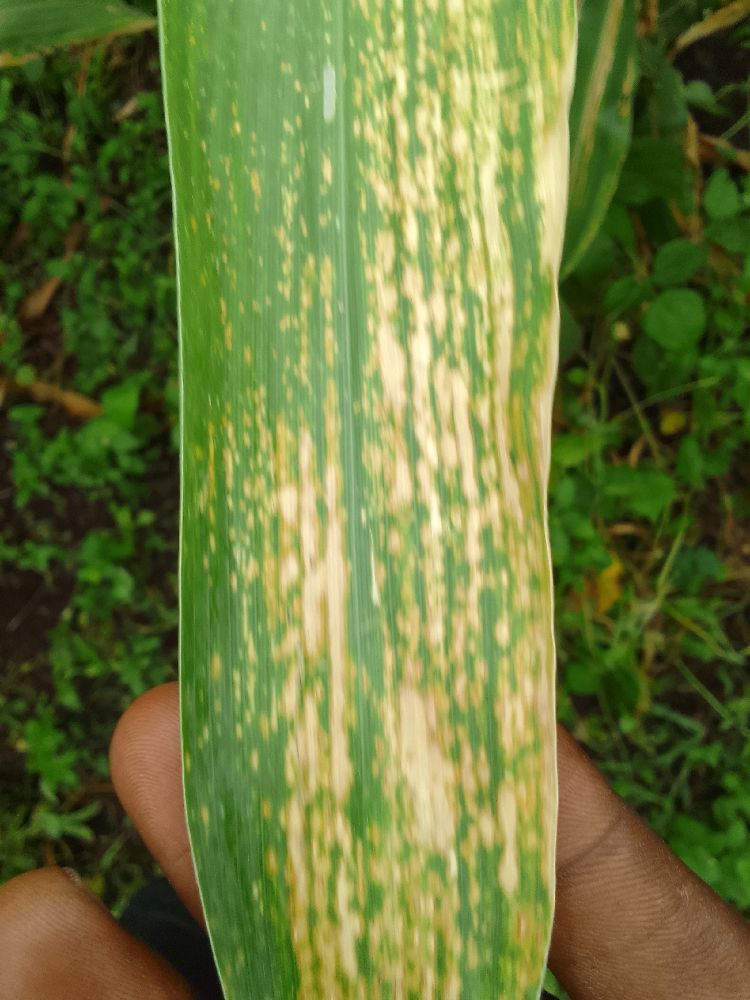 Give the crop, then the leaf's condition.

maize, maize lethal necrosis
